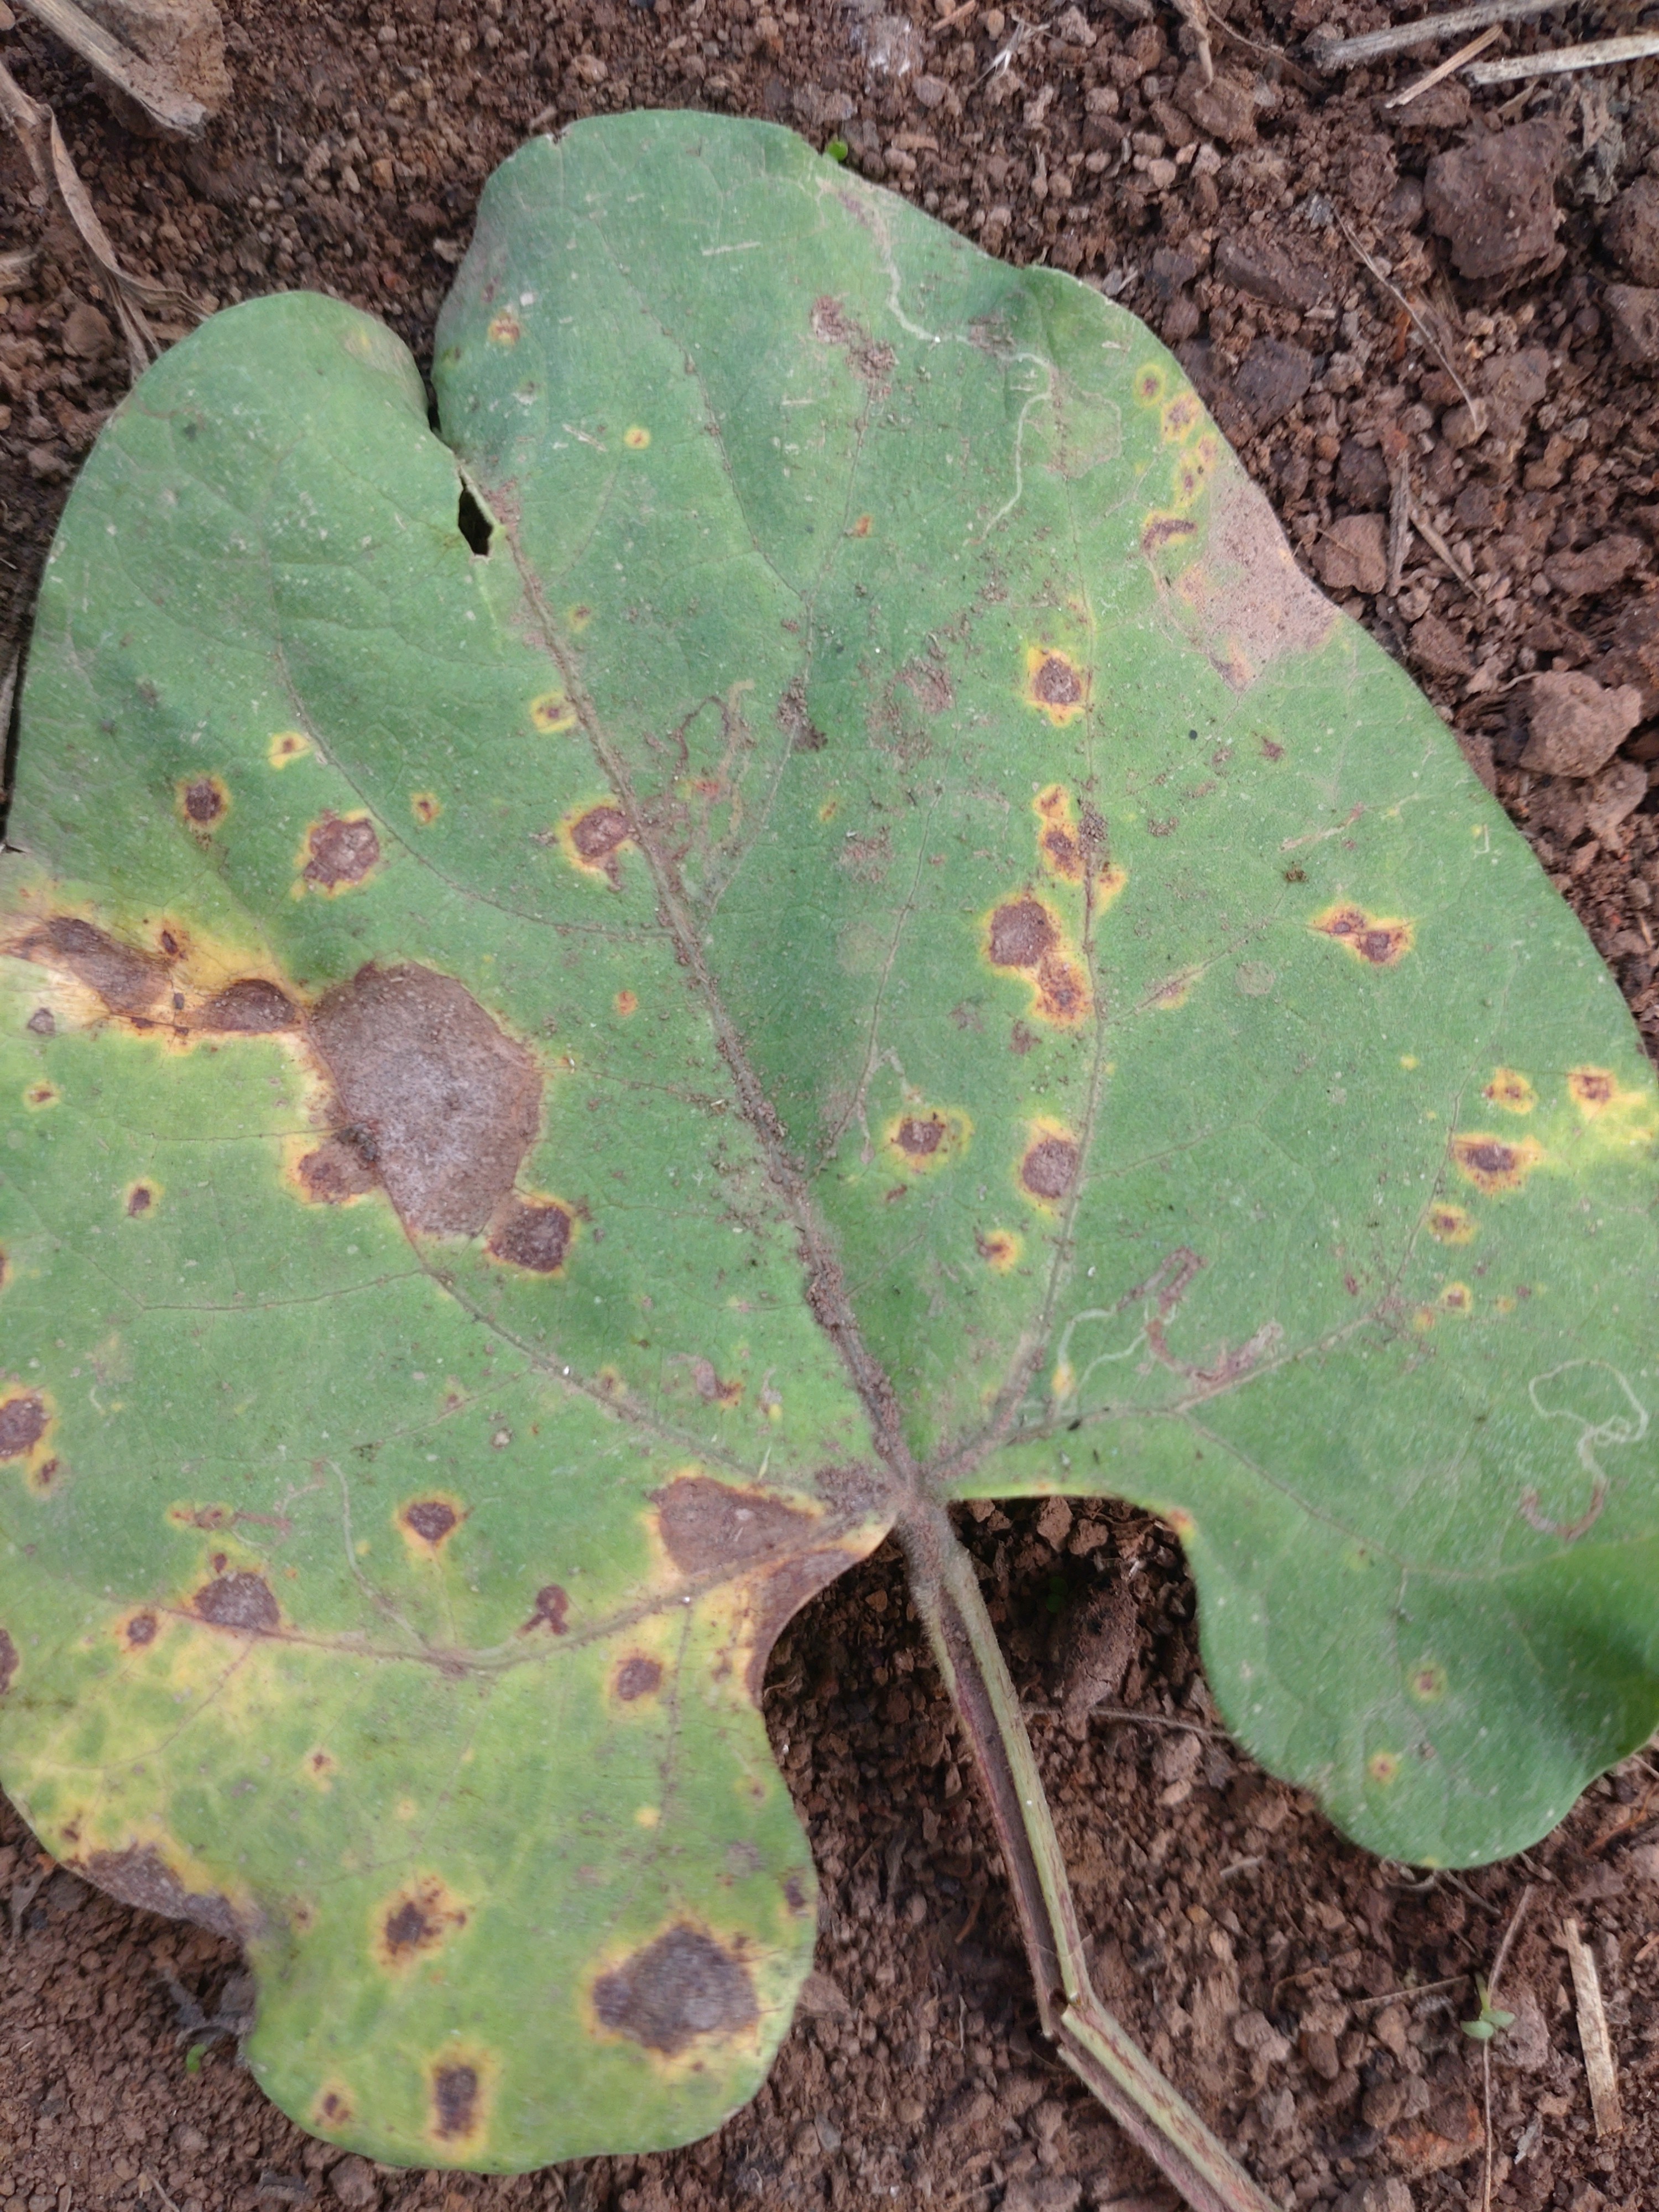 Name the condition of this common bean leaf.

rust
